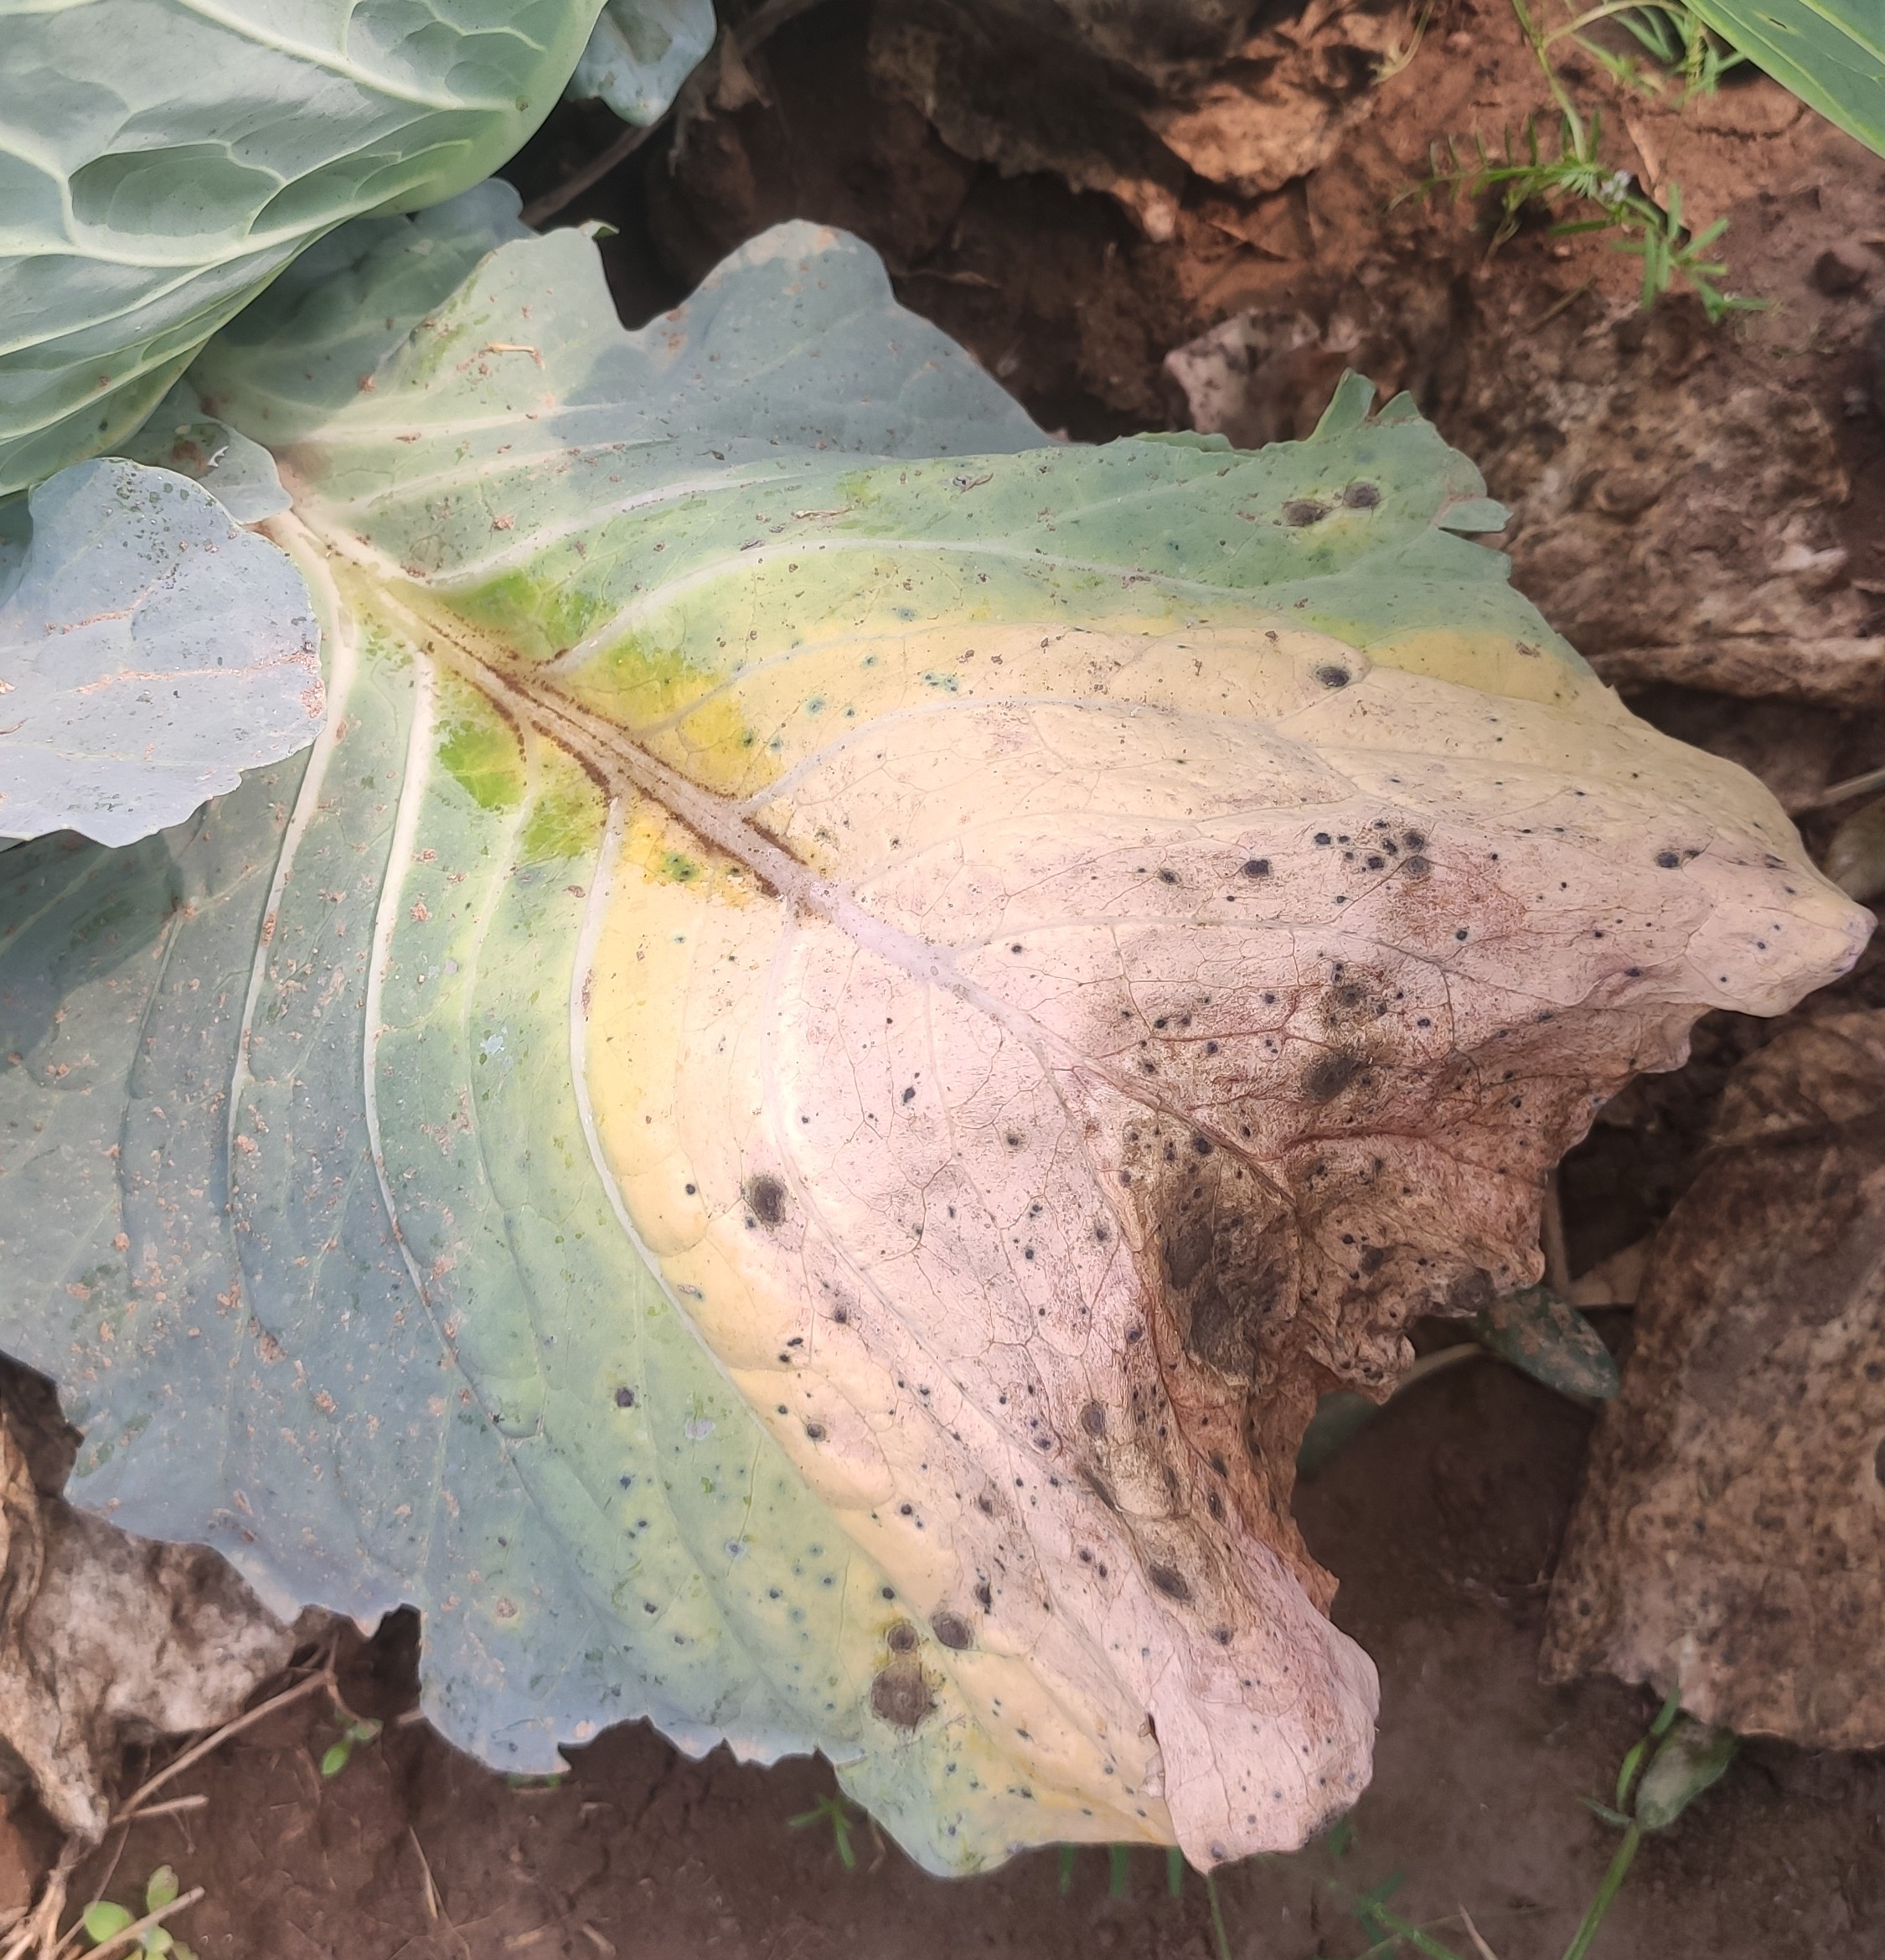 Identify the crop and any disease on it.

cabbage, alternaria
